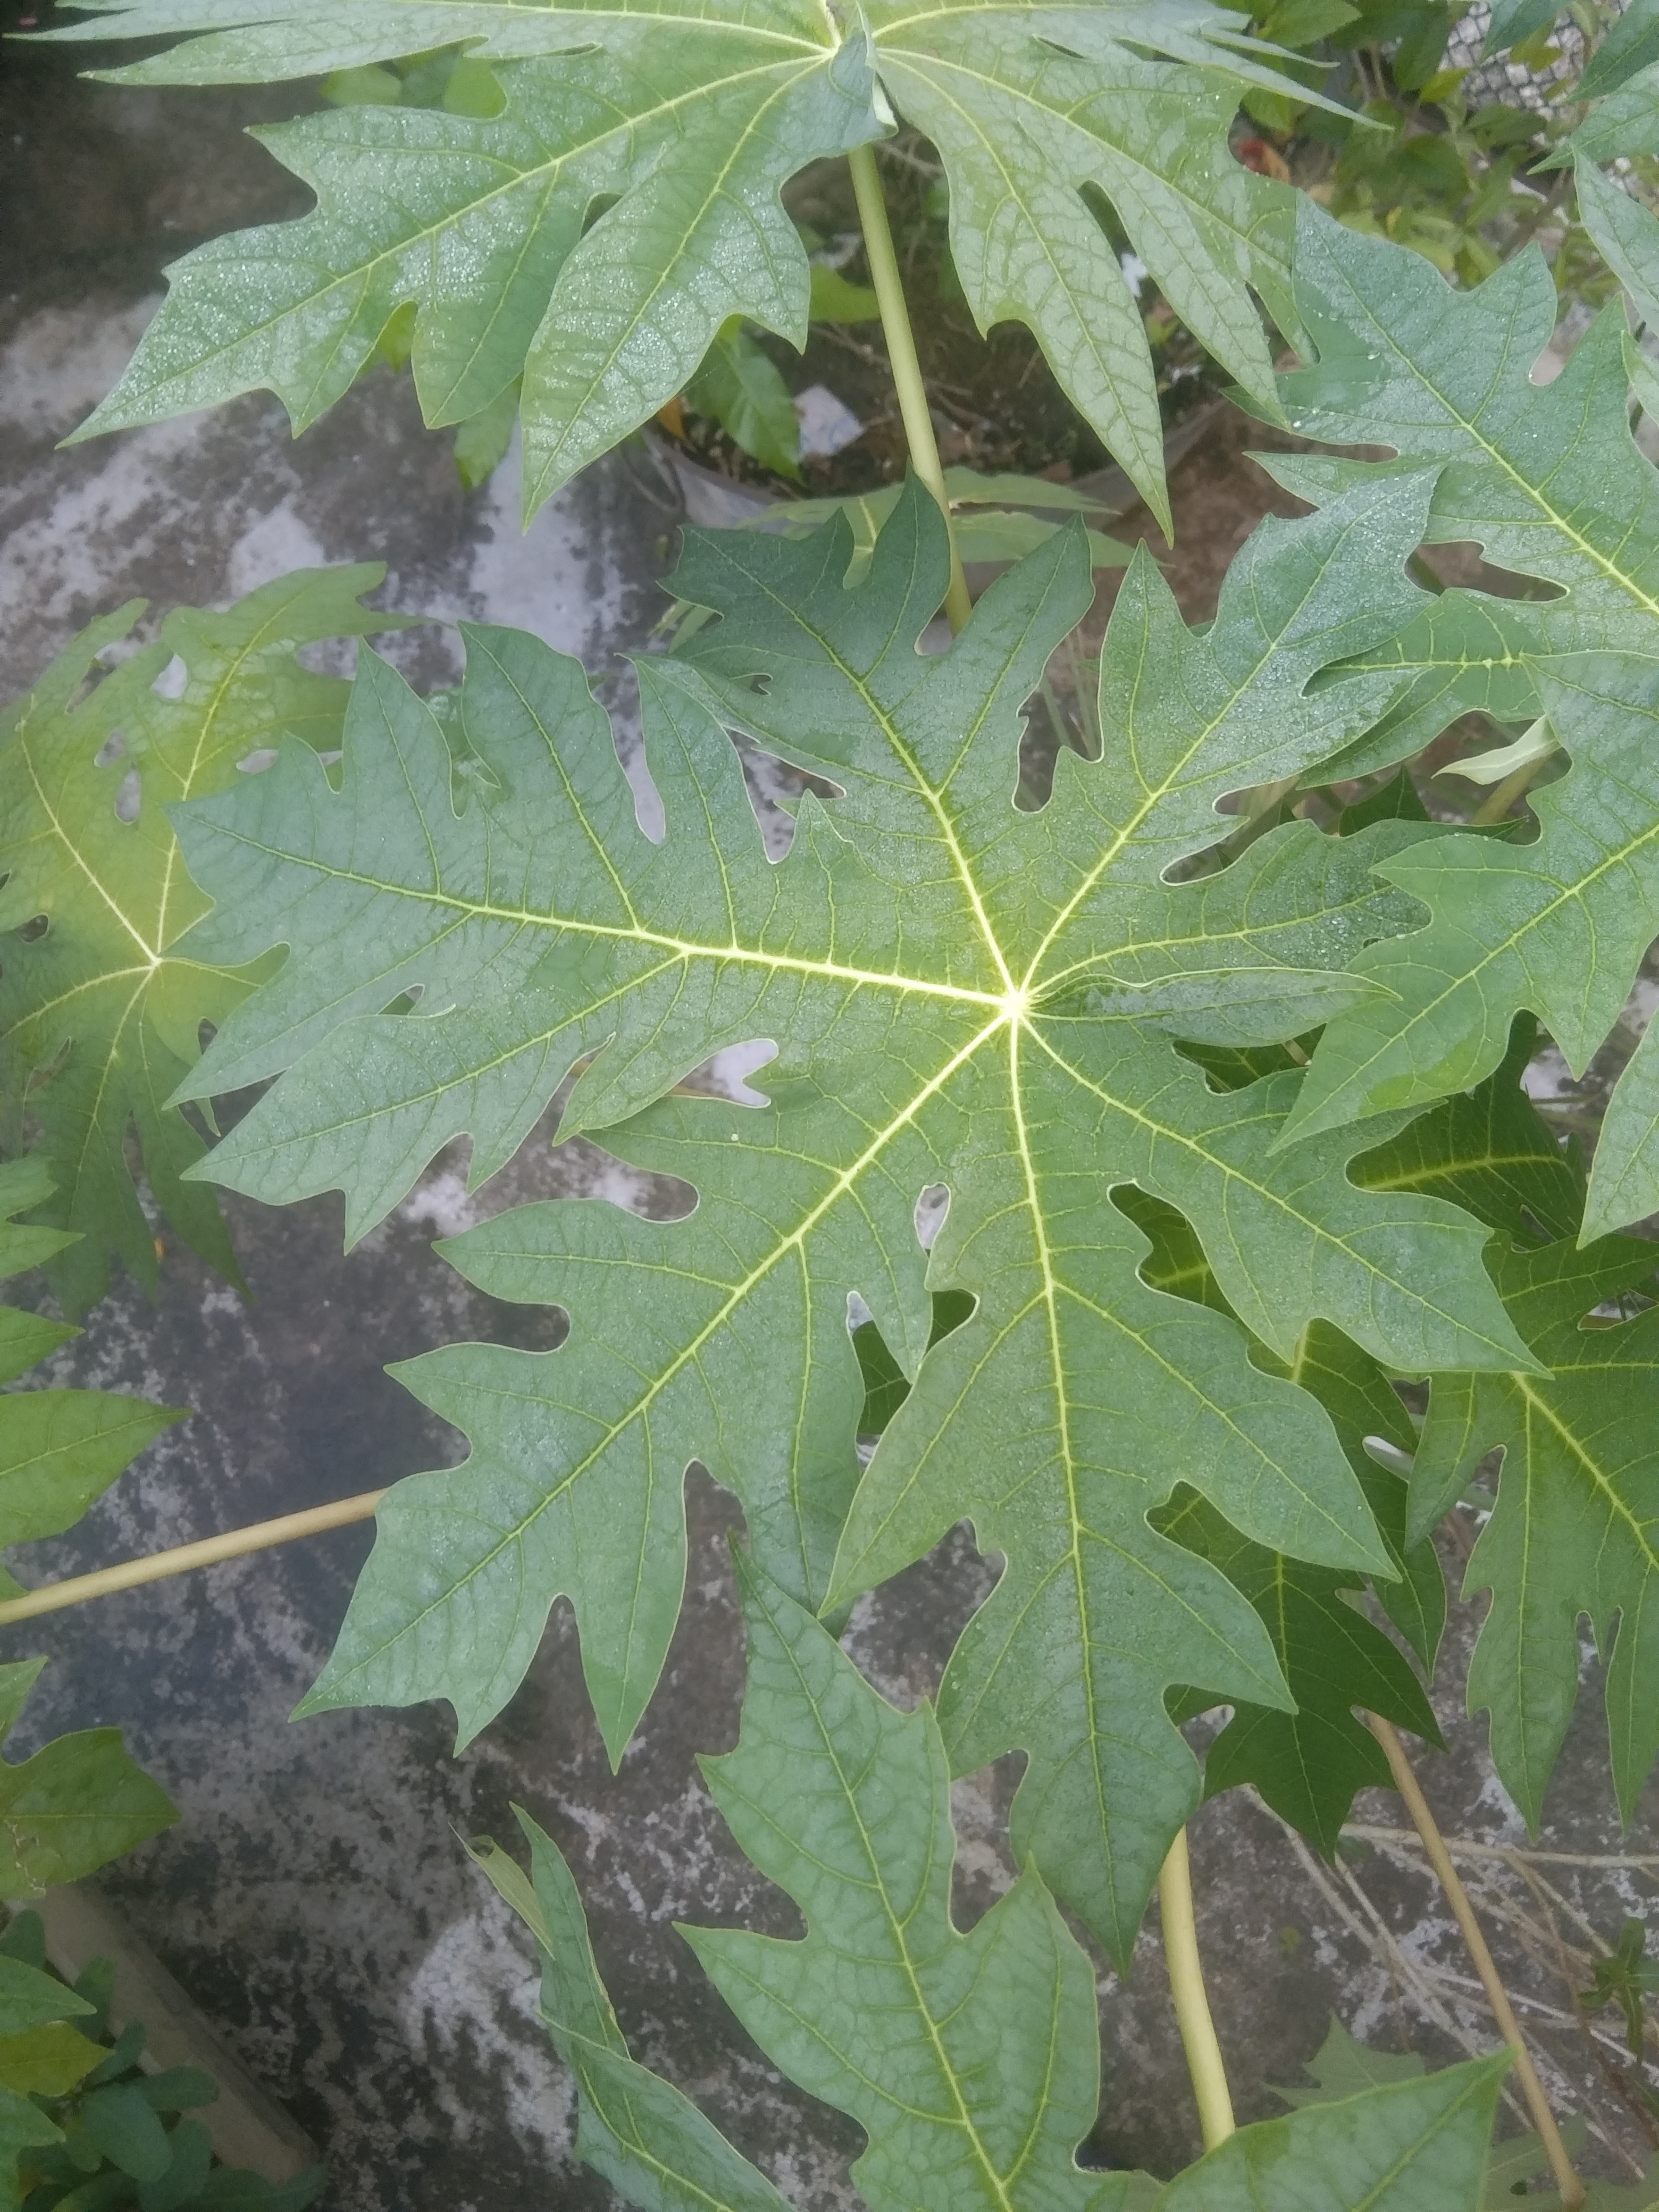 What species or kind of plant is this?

papaya
